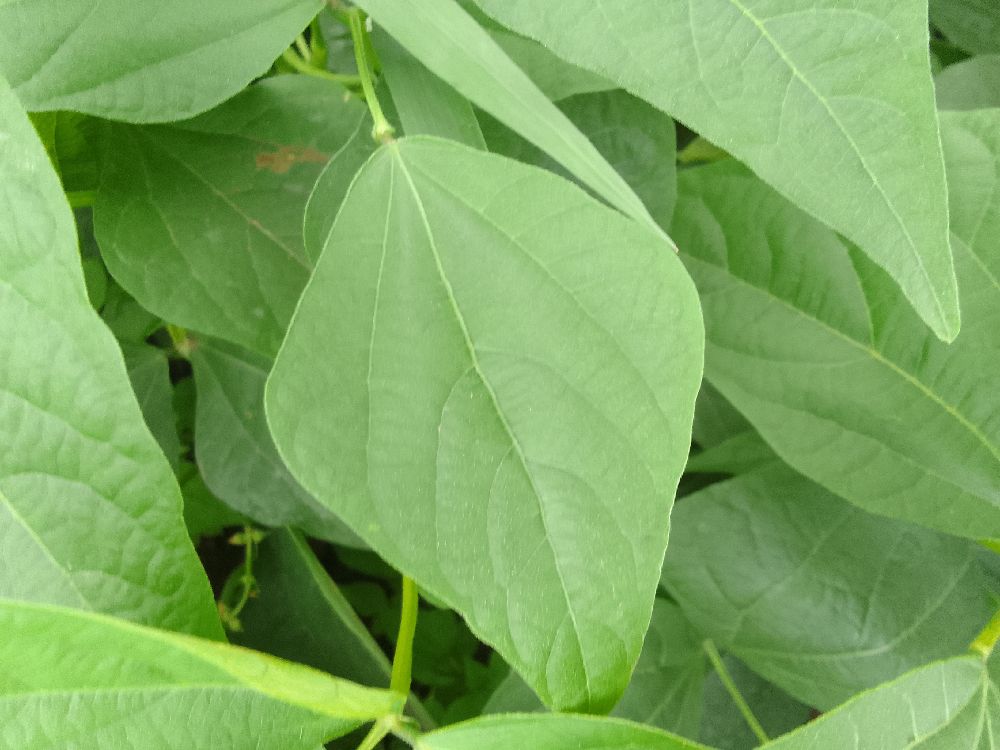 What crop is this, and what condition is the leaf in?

common bean, healthy
